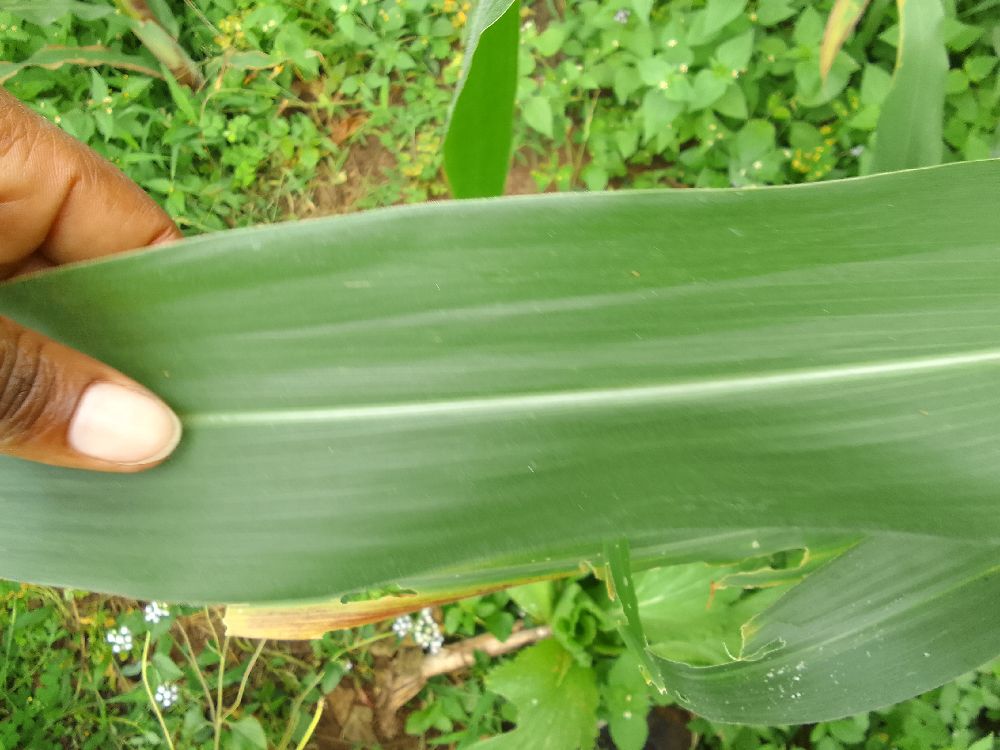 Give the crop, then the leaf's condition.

maize, healthy
